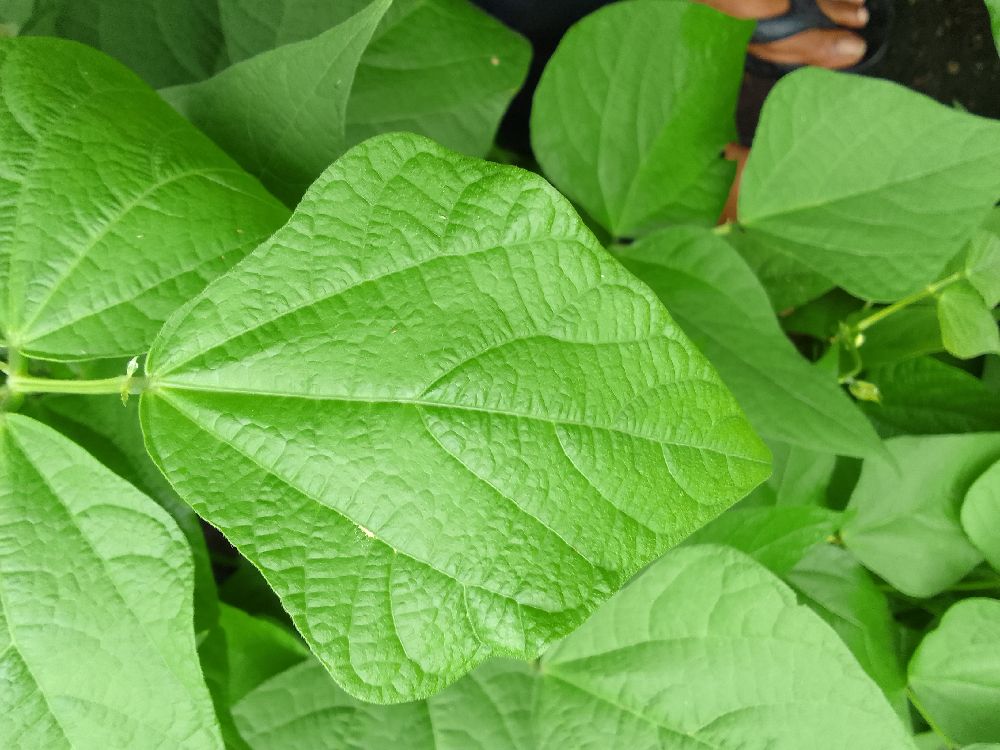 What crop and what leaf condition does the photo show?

common bean, healthy
